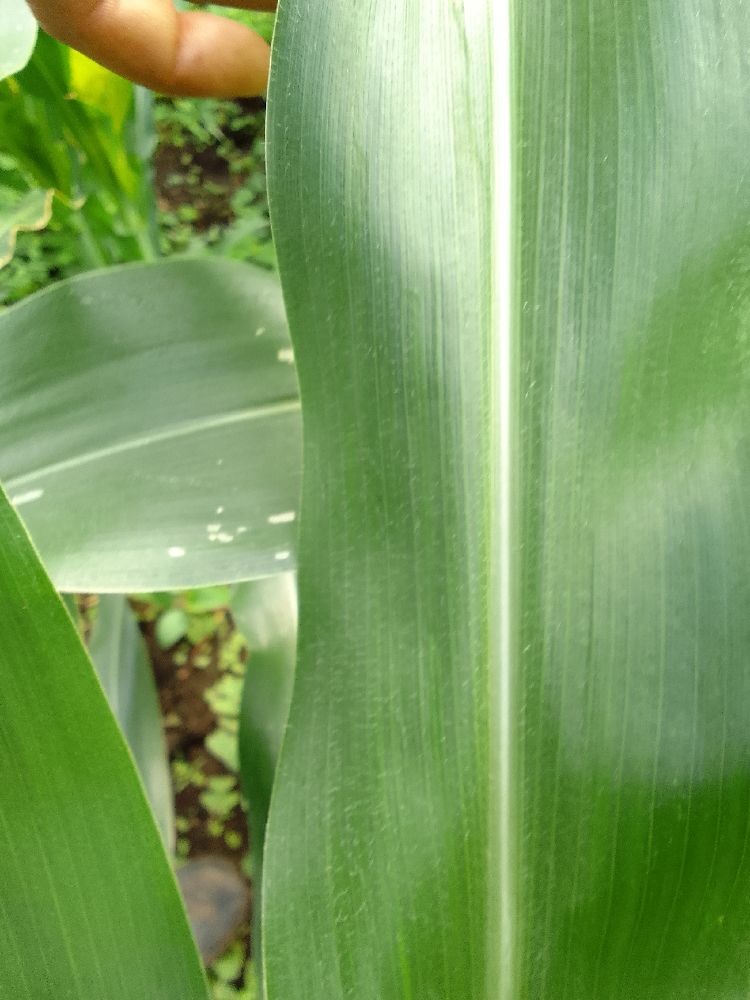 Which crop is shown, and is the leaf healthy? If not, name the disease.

maize, healthy
